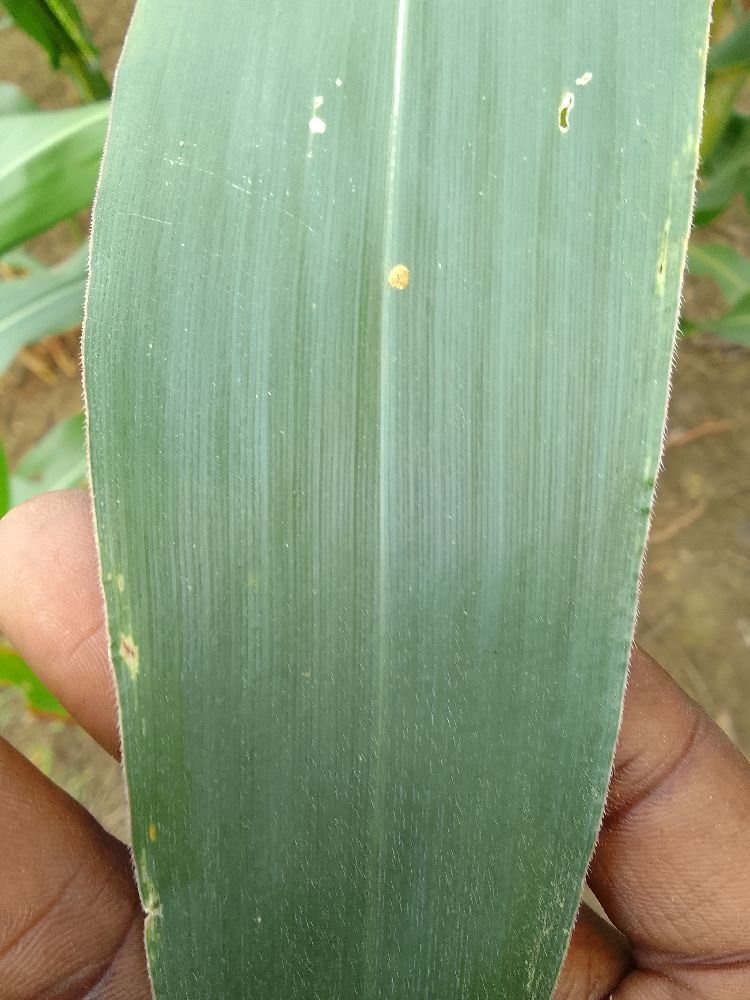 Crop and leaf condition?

maize, healthy
